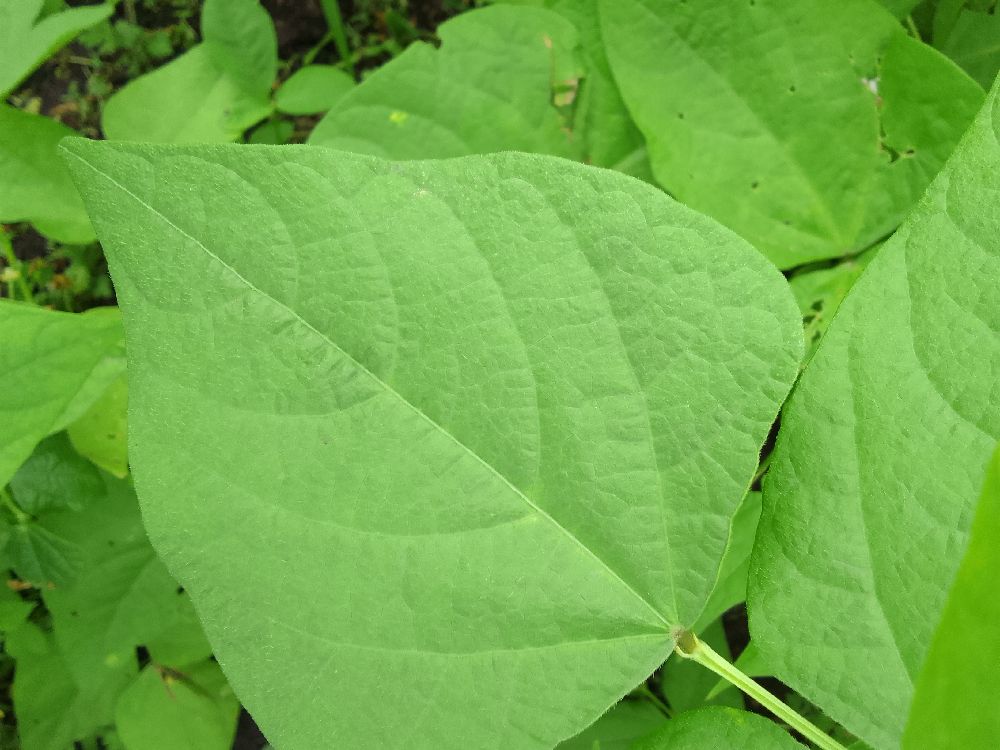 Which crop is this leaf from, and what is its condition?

common bean, healthy
